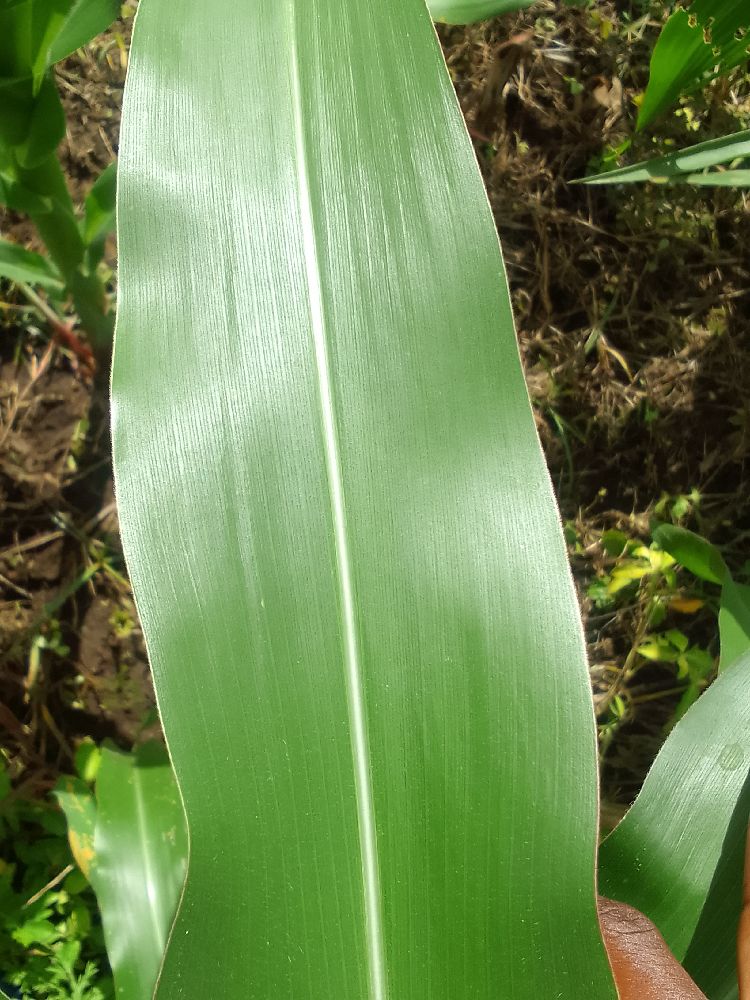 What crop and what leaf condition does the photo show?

maize, healthy
